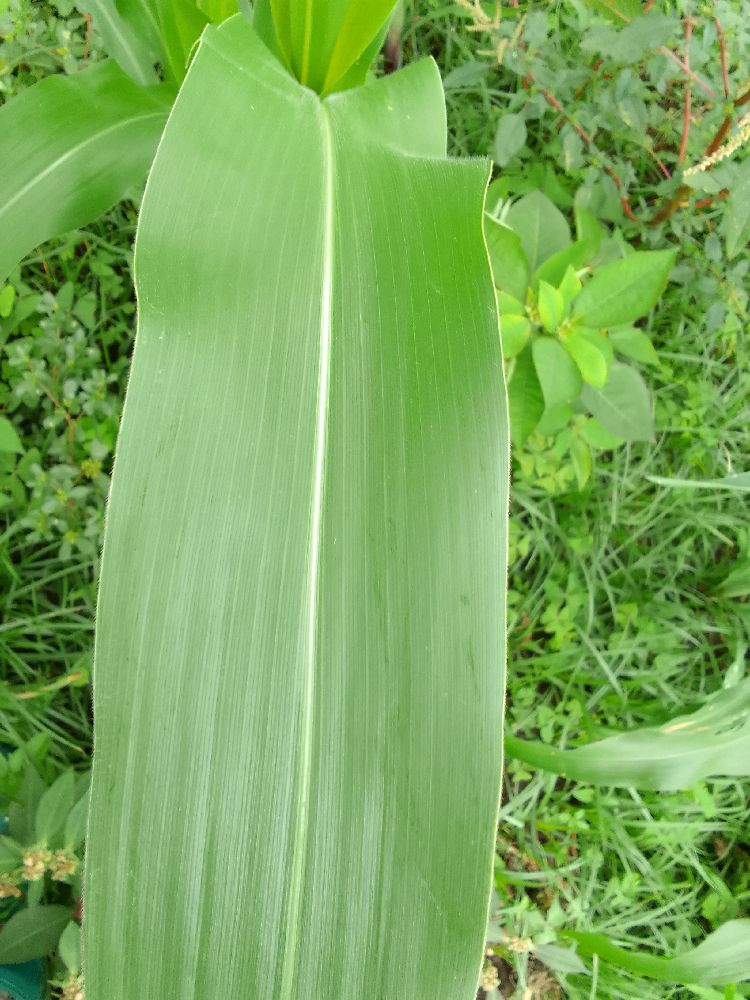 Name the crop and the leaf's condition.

common bean, healthy
